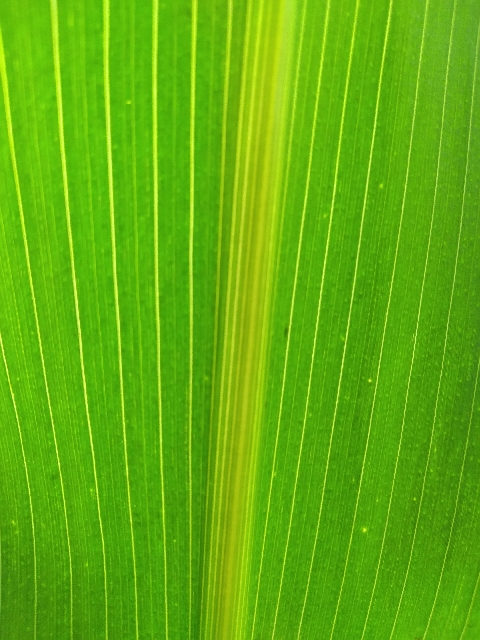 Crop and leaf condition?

maize, healthy
